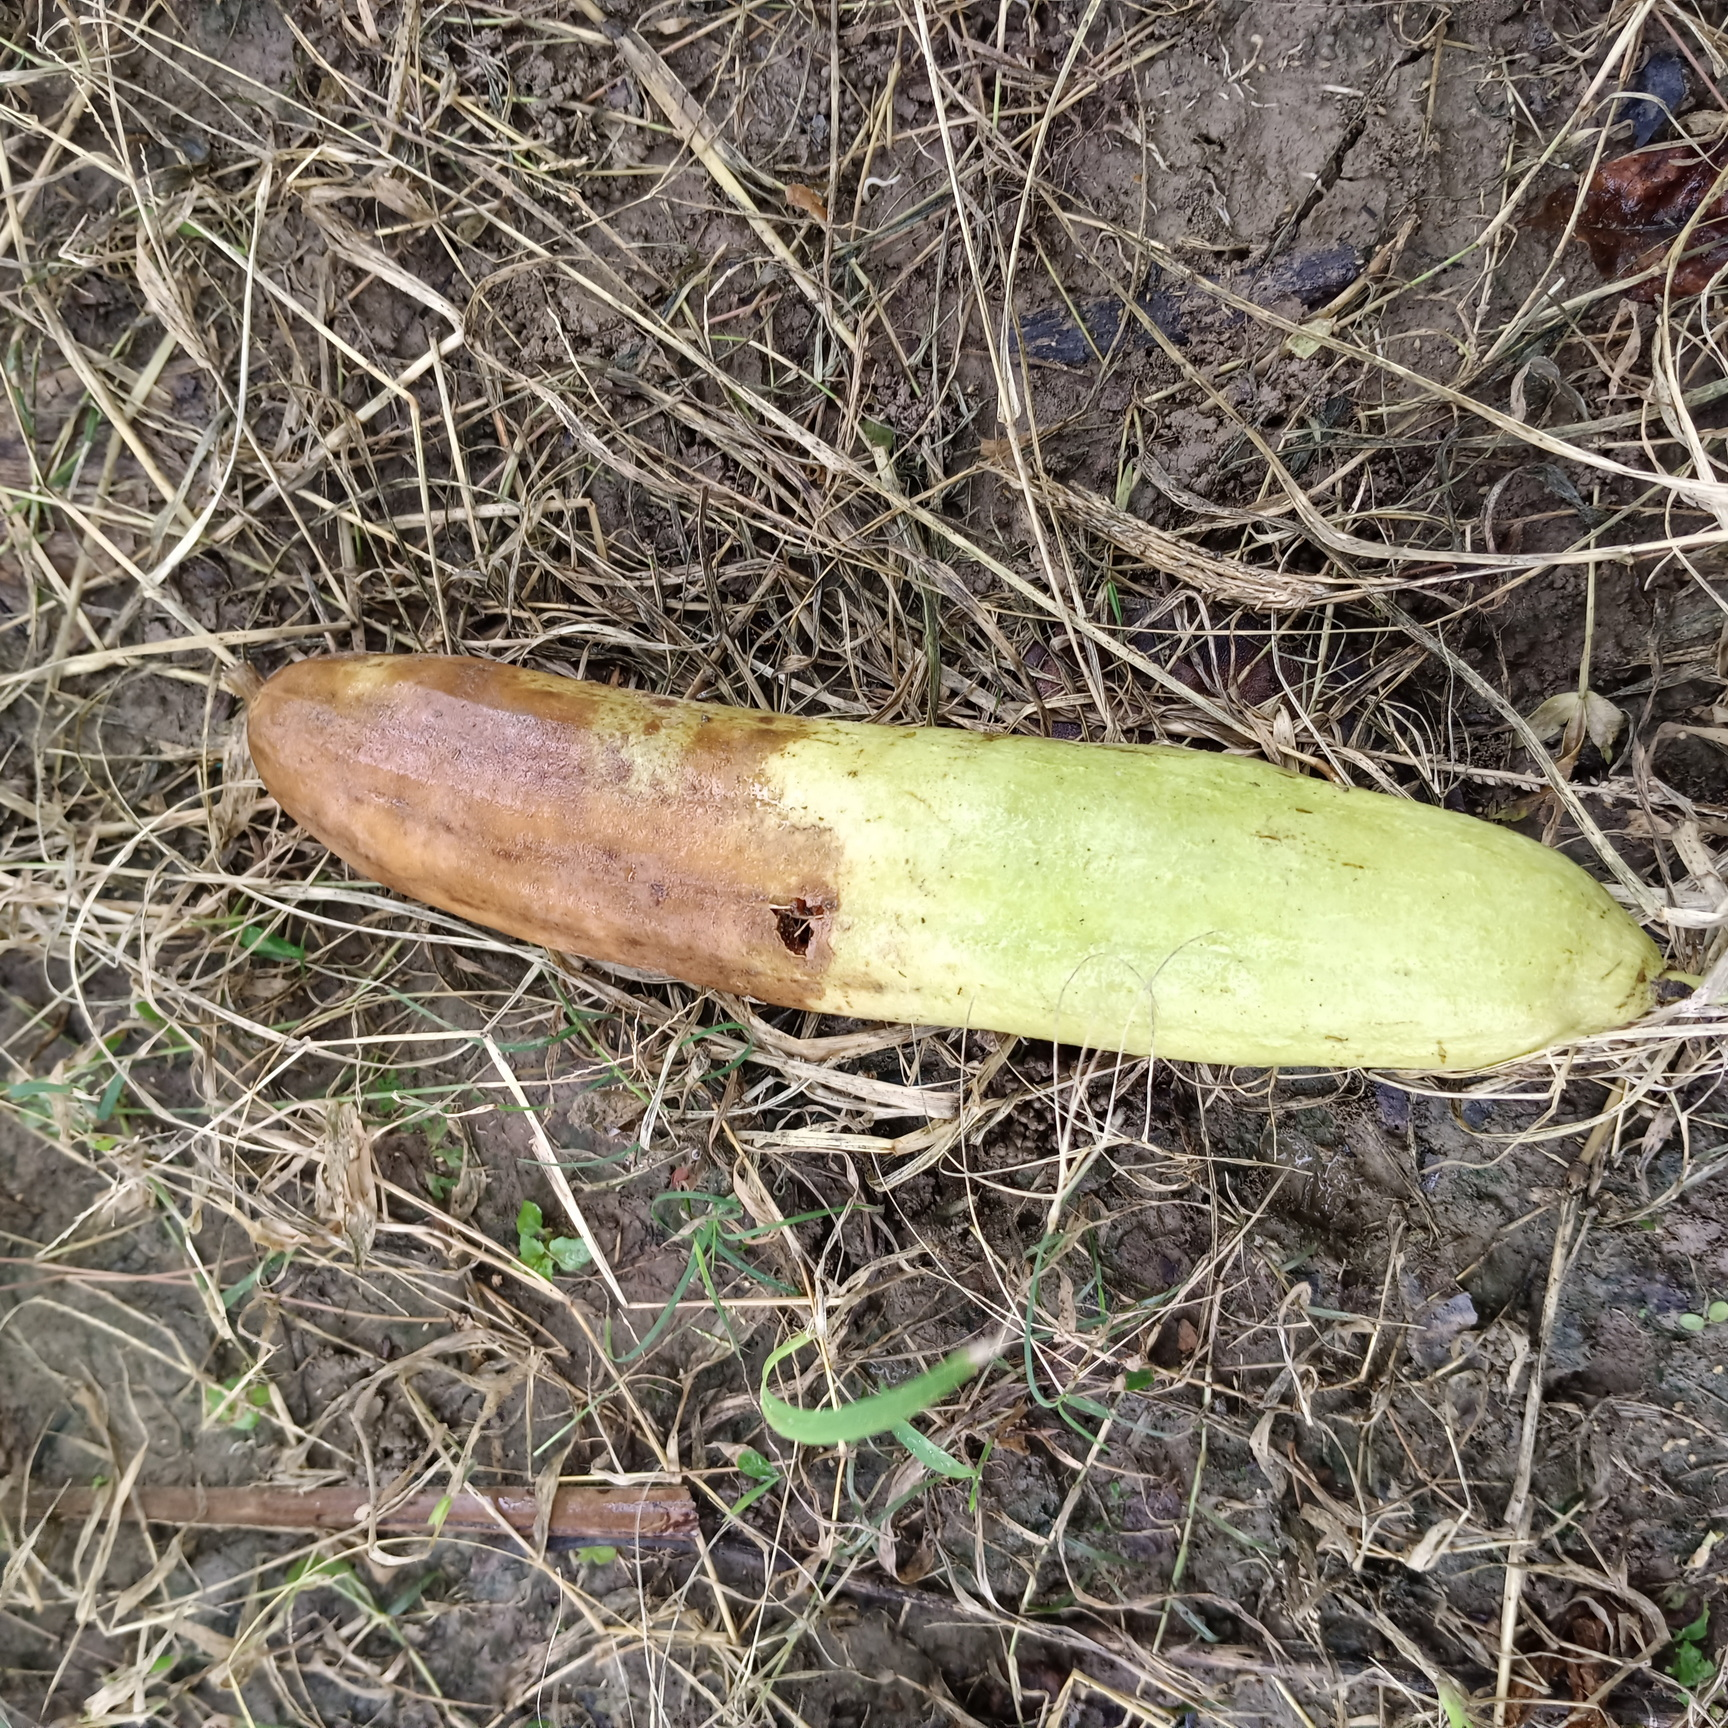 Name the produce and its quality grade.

luffa, faulty
